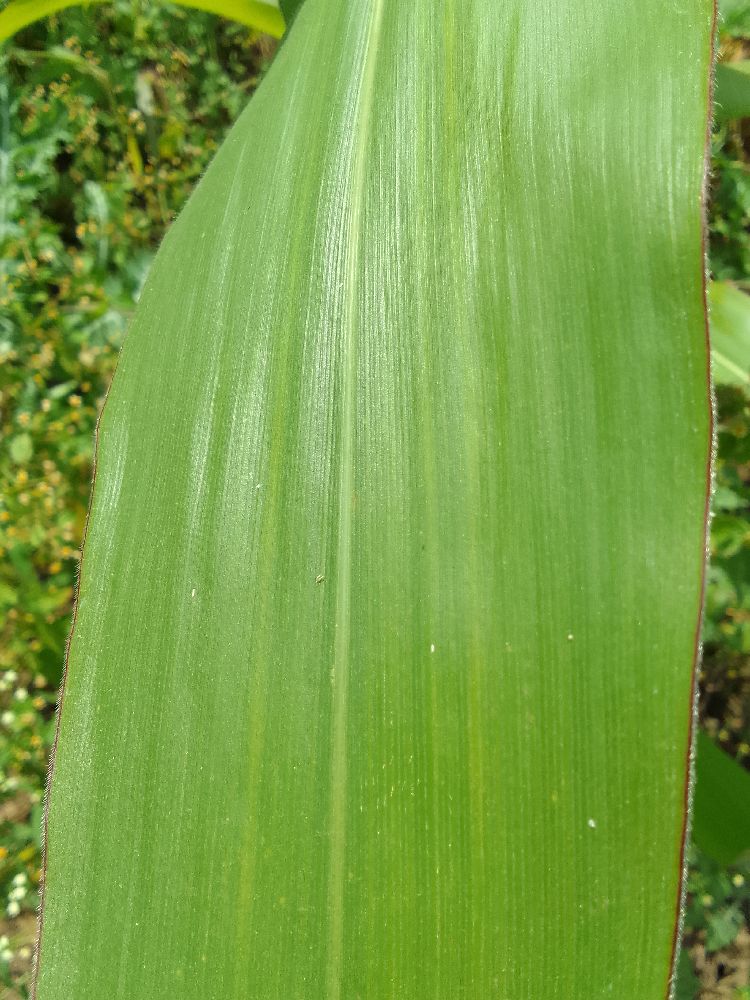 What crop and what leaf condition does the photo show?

maize, healthy
